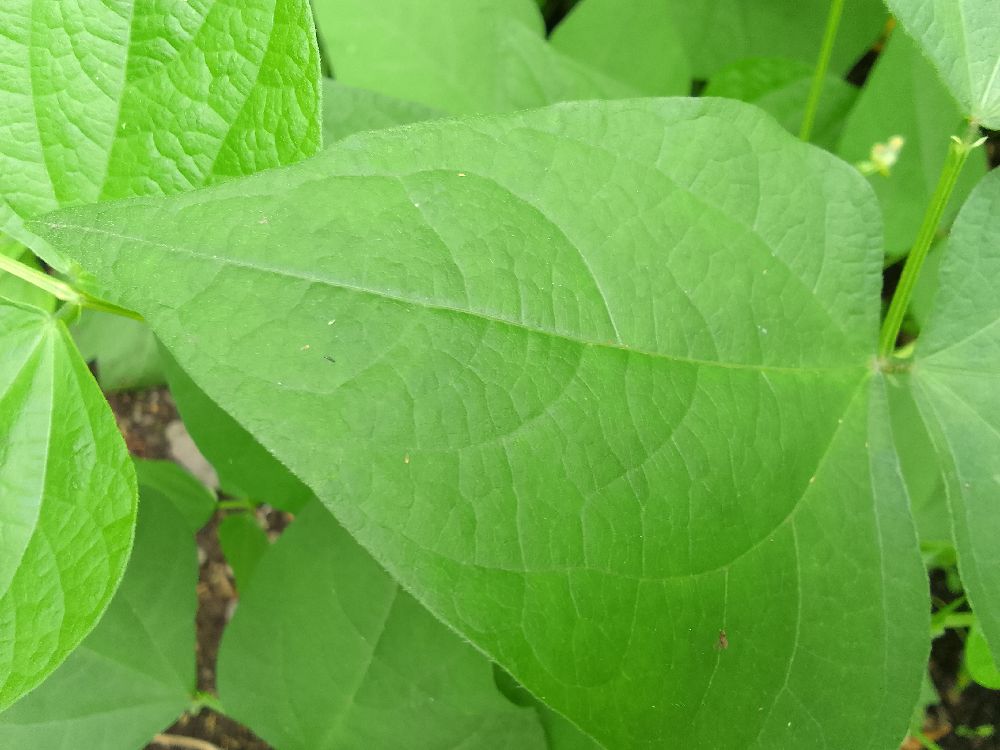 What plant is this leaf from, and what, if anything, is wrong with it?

common bean, healthy
